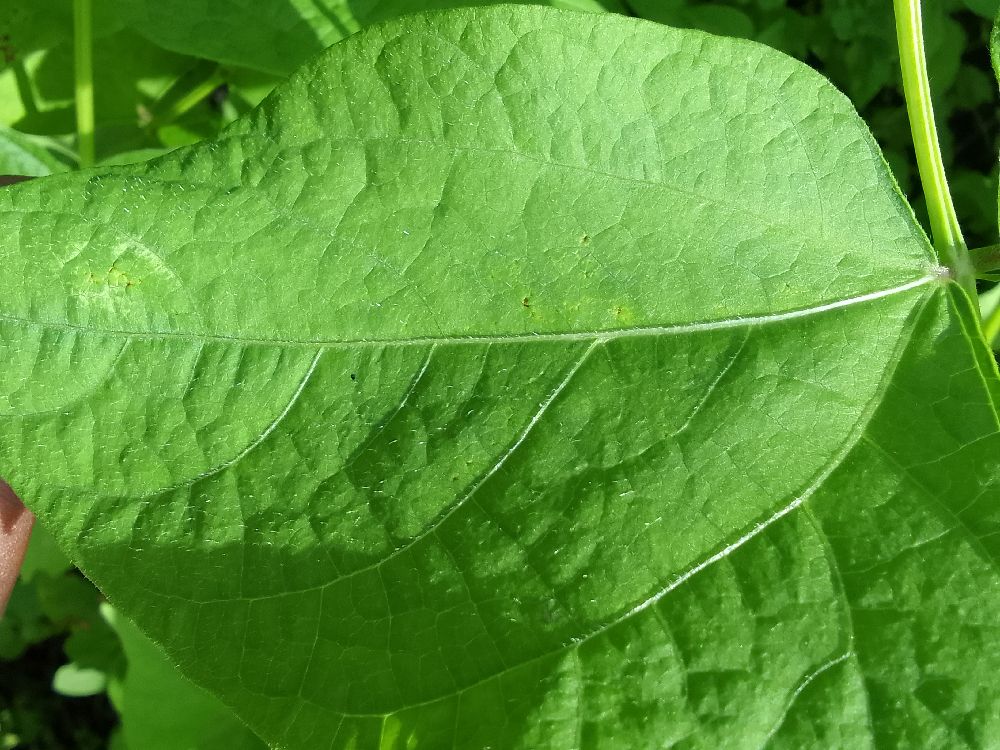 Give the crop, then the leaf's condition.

common bean, healthy
